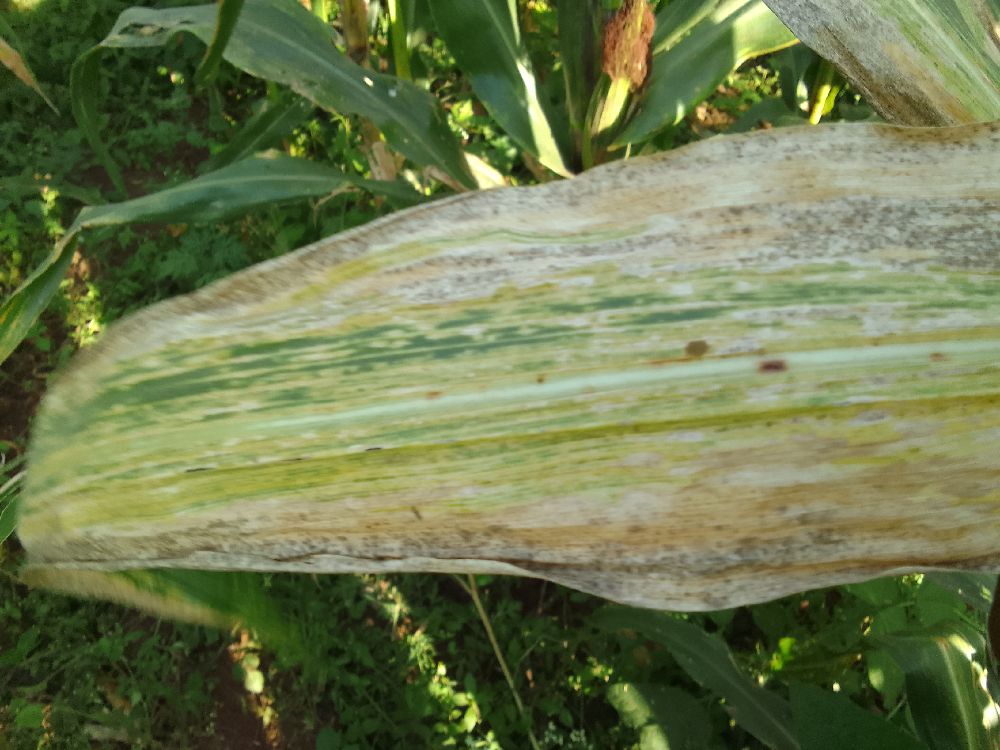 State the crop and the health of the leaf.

maize, maize lethal necrosis
